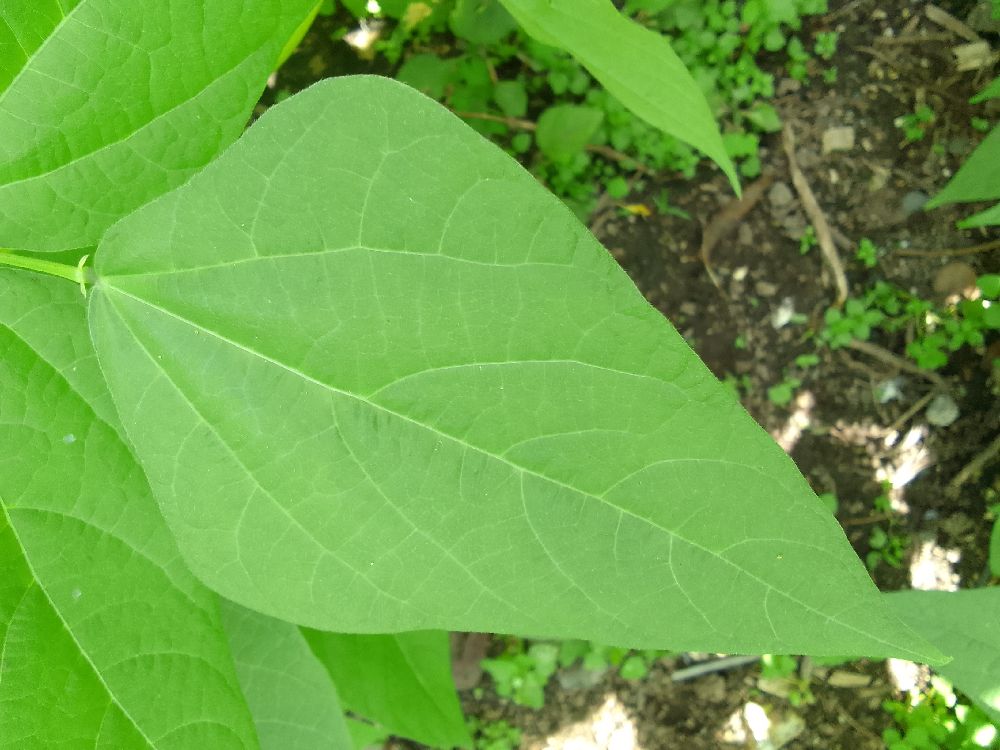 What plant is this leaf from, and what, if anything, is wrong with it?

common bean, healthy
